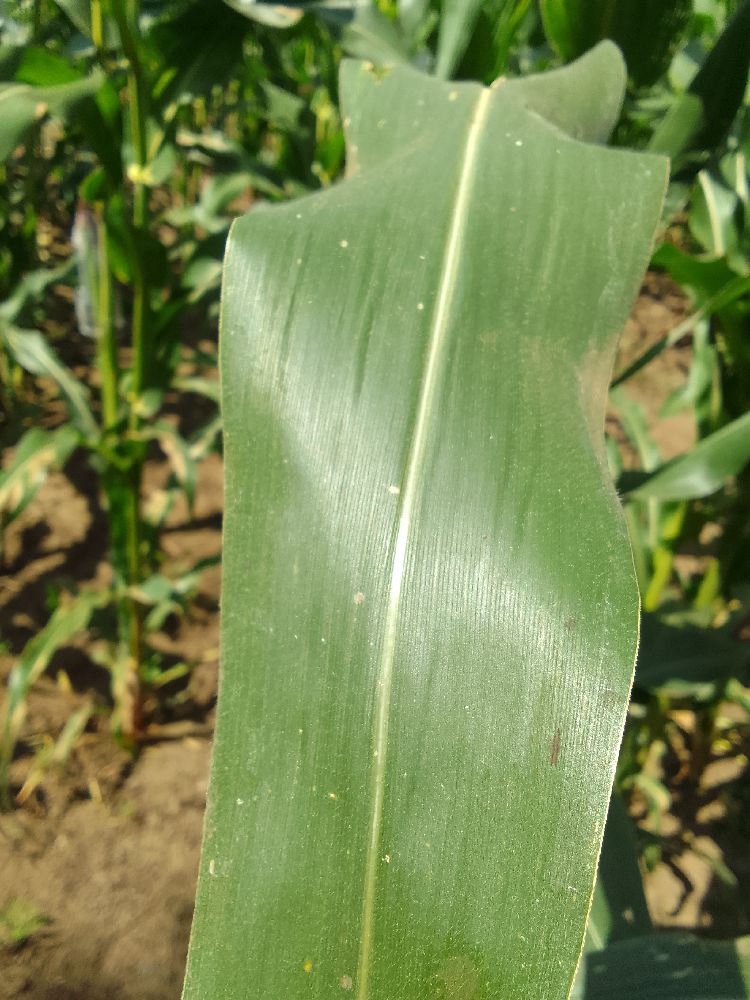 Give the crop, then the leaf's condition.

maize, healthy
